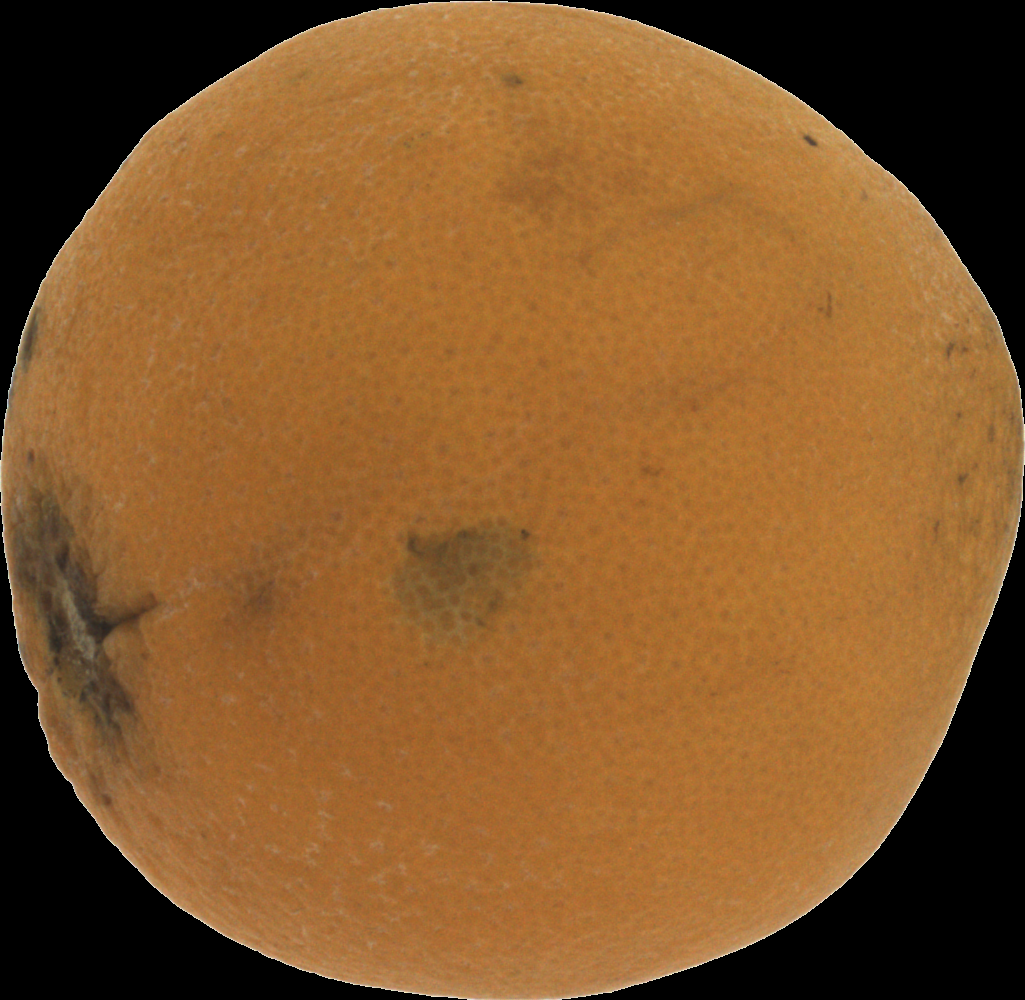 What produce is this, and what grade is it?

orange, bad
